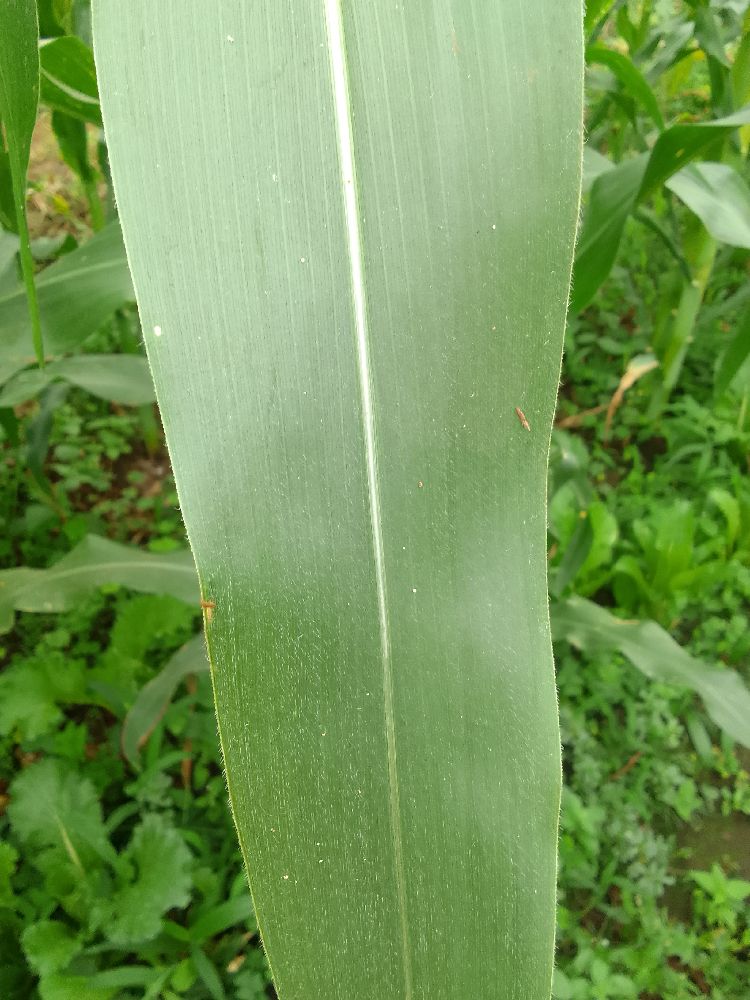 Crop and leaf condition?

maize, healthy
